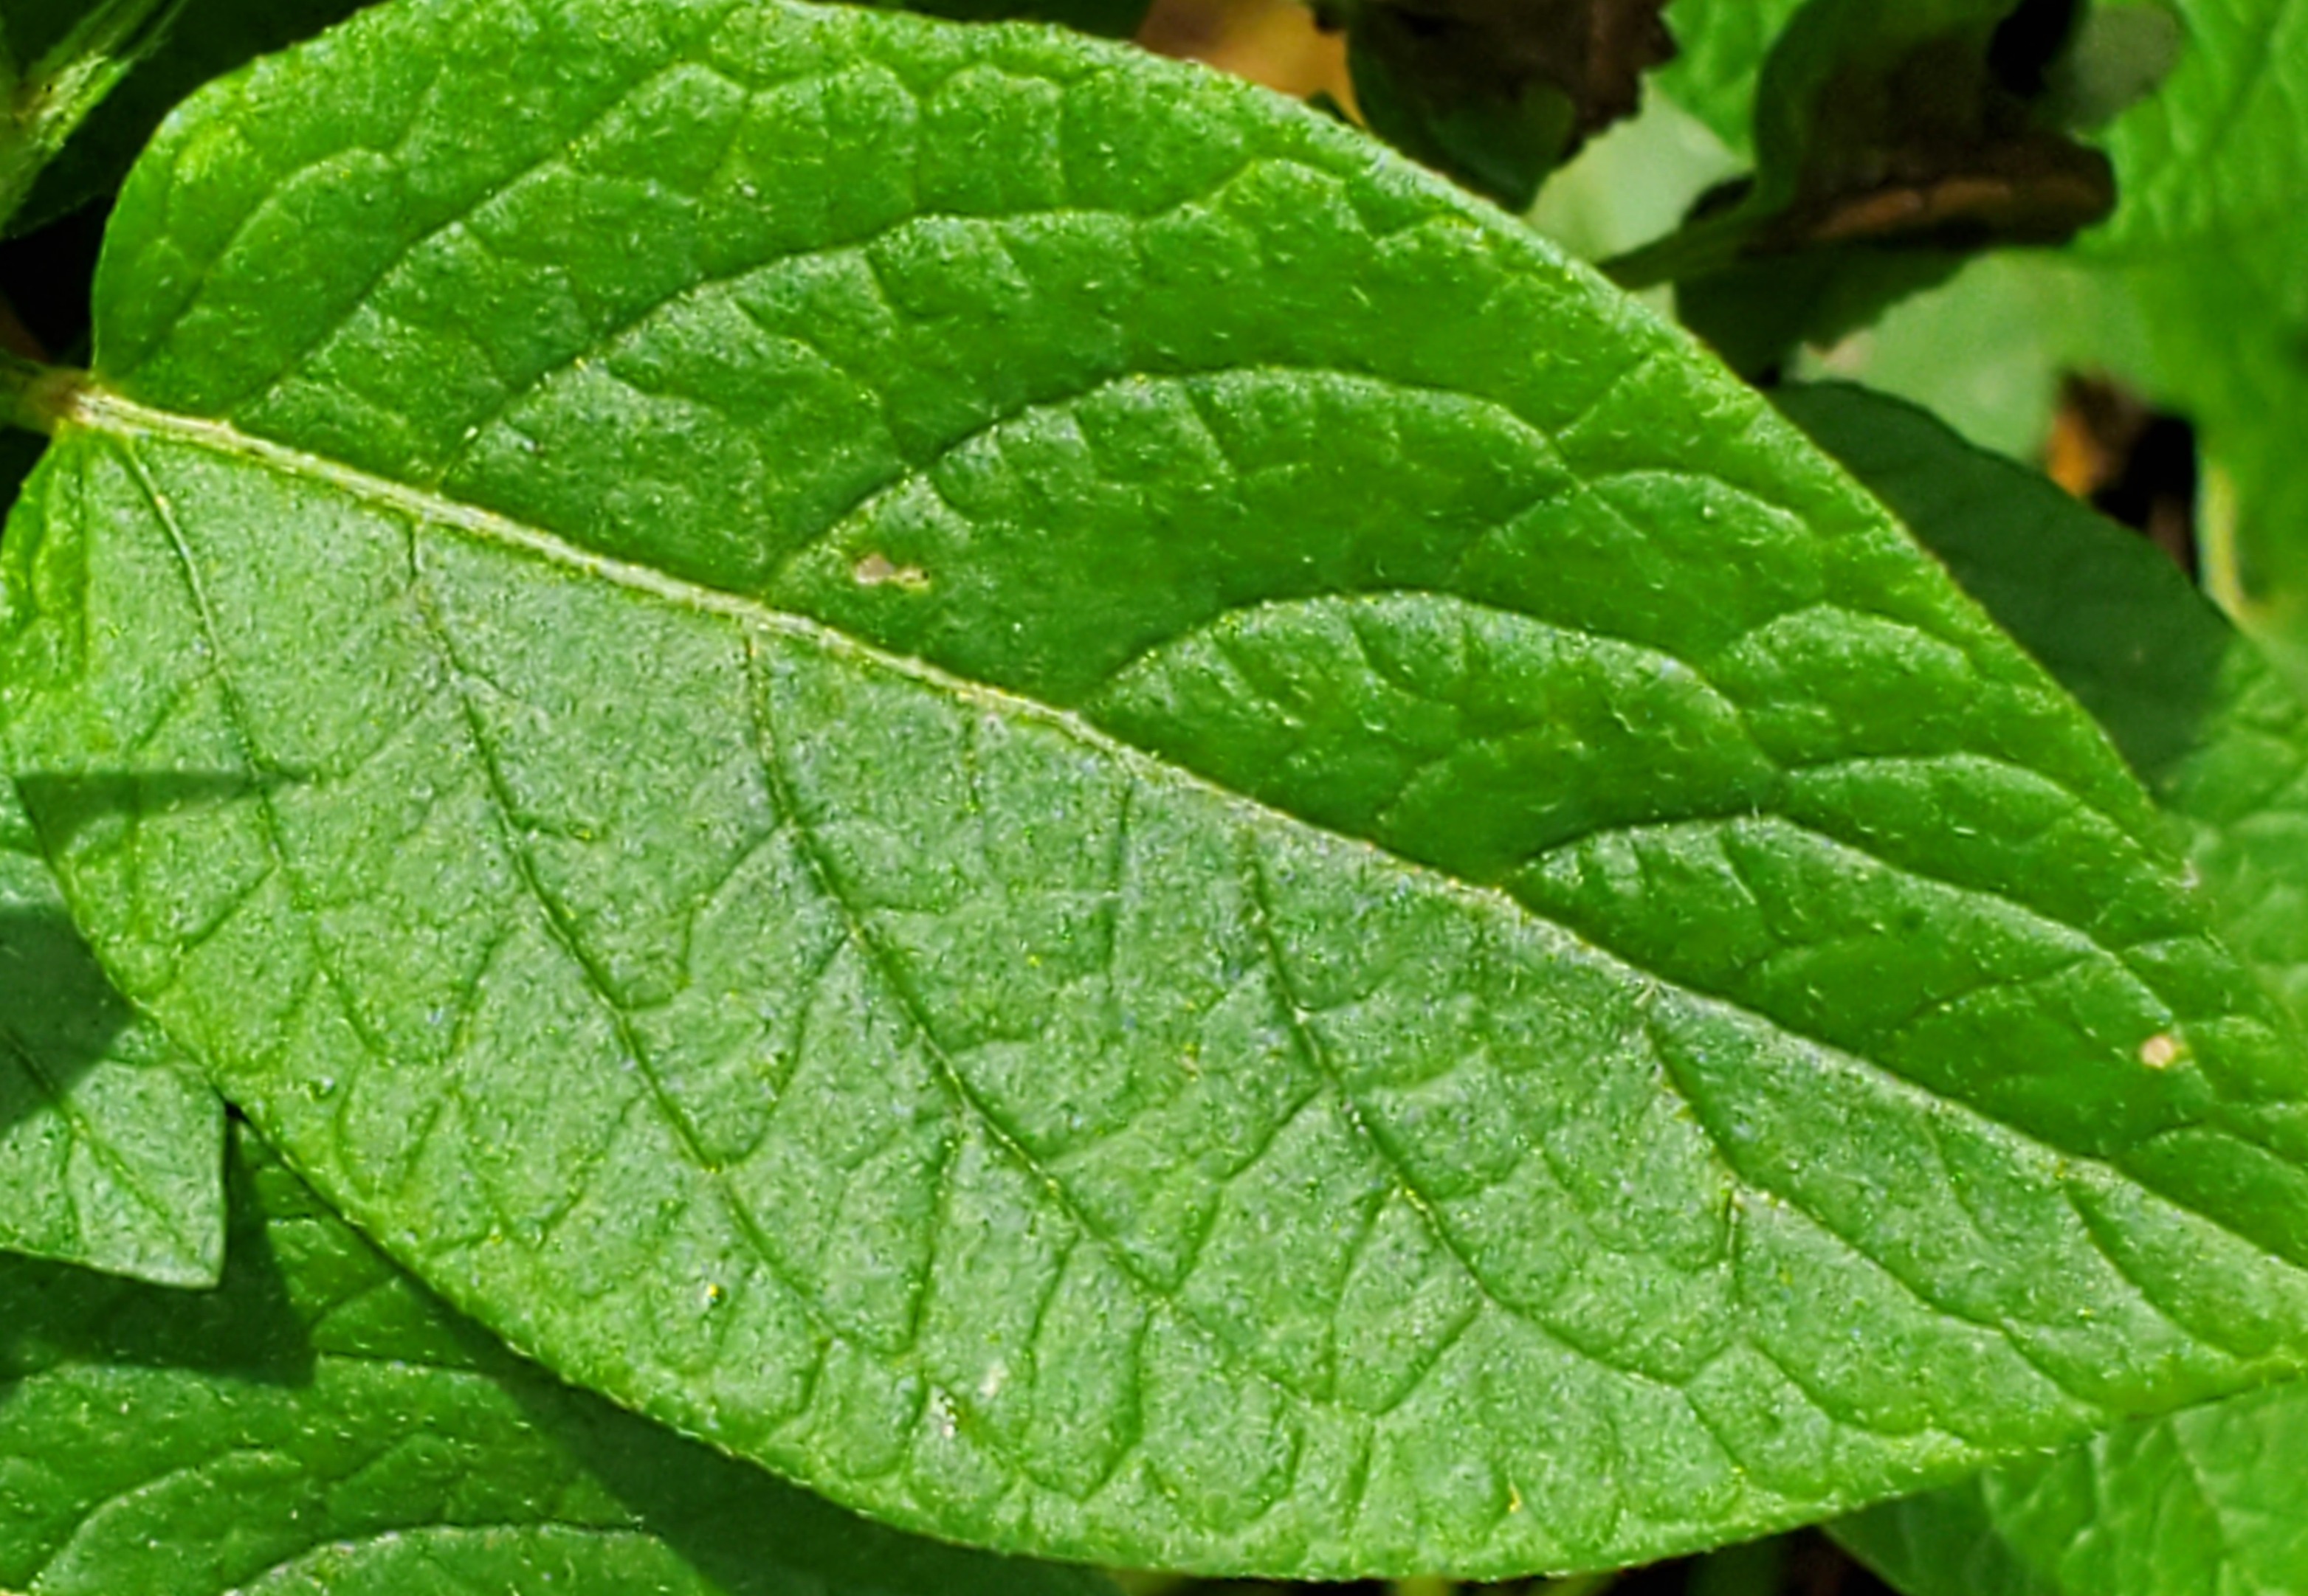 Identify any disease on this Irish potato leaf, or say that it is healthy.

healthy
